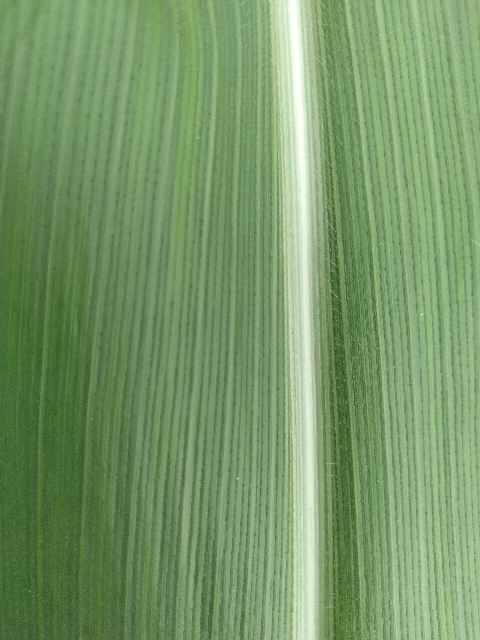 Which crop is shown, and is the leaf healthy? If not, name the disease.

maize, healthy
